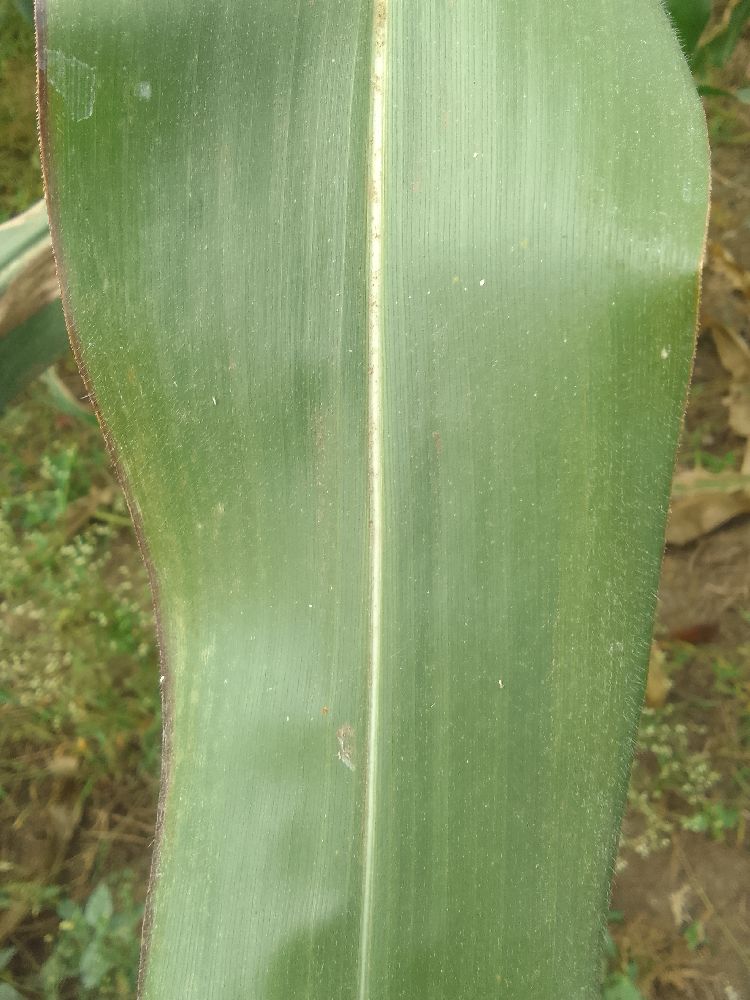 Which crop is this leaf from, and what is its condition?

maize, healthy
